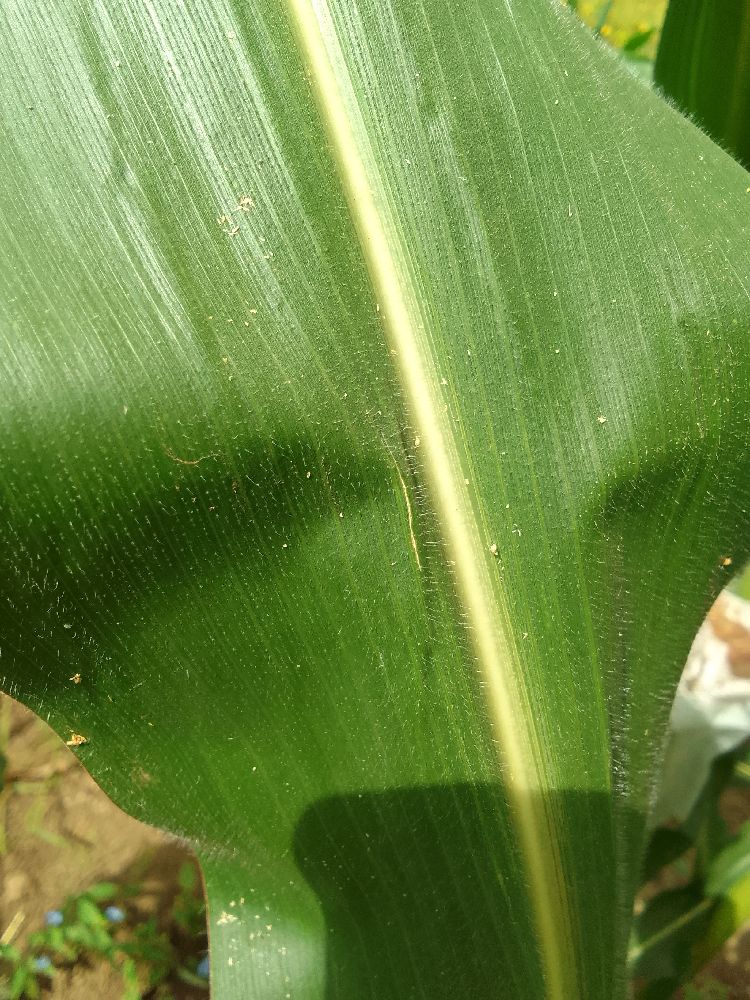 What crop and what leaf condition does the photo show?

maize, healthy
